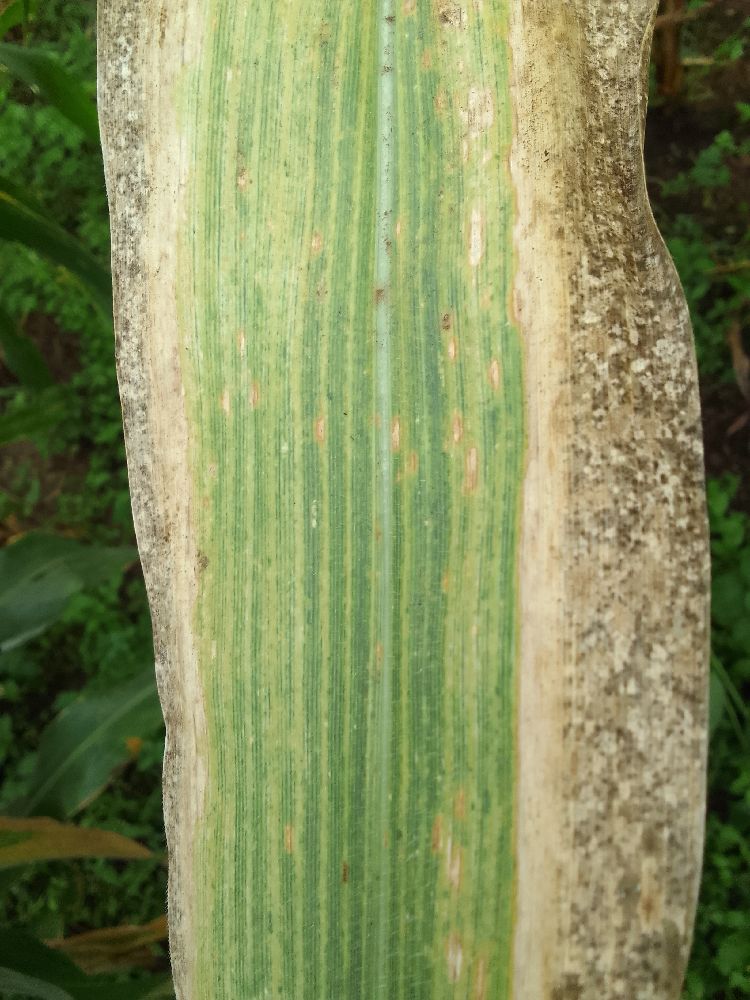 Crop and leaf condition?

maize, maize lethal necrosis
